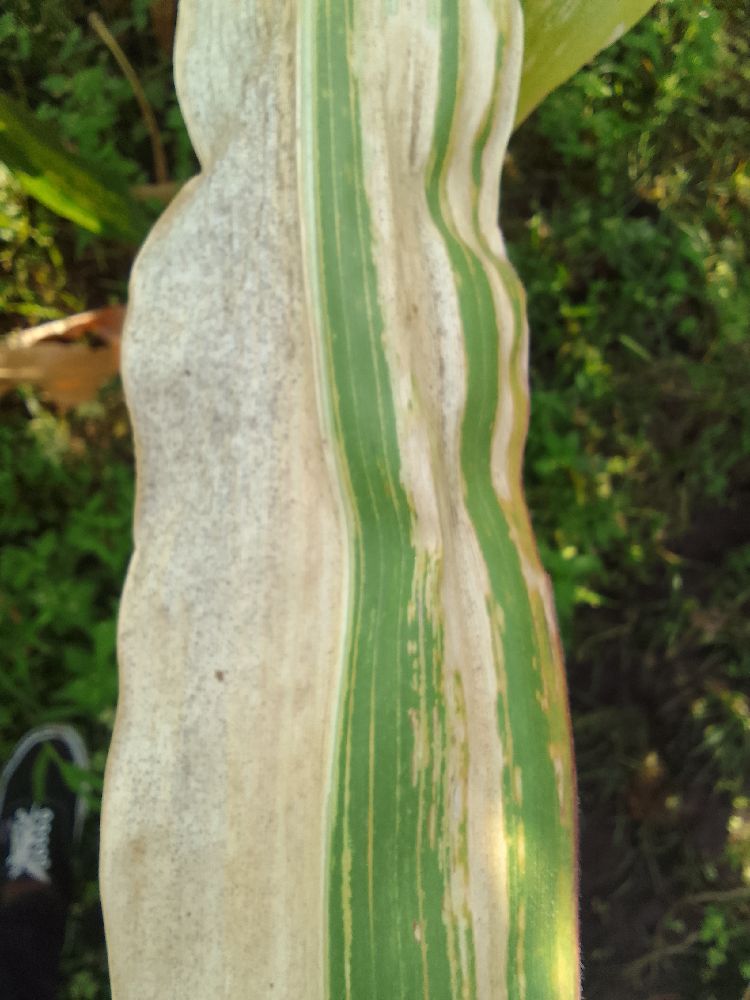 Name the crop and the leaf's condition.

maize, maize lethal necrosis
